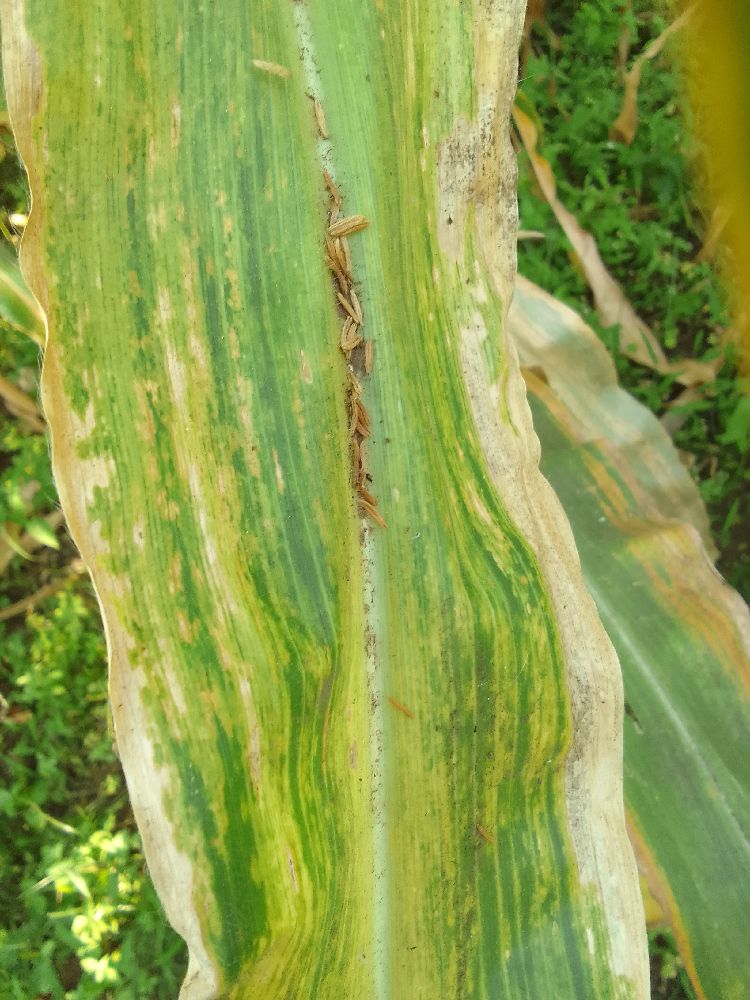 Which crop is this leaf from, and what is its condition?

maize, maize lethal necrosis
